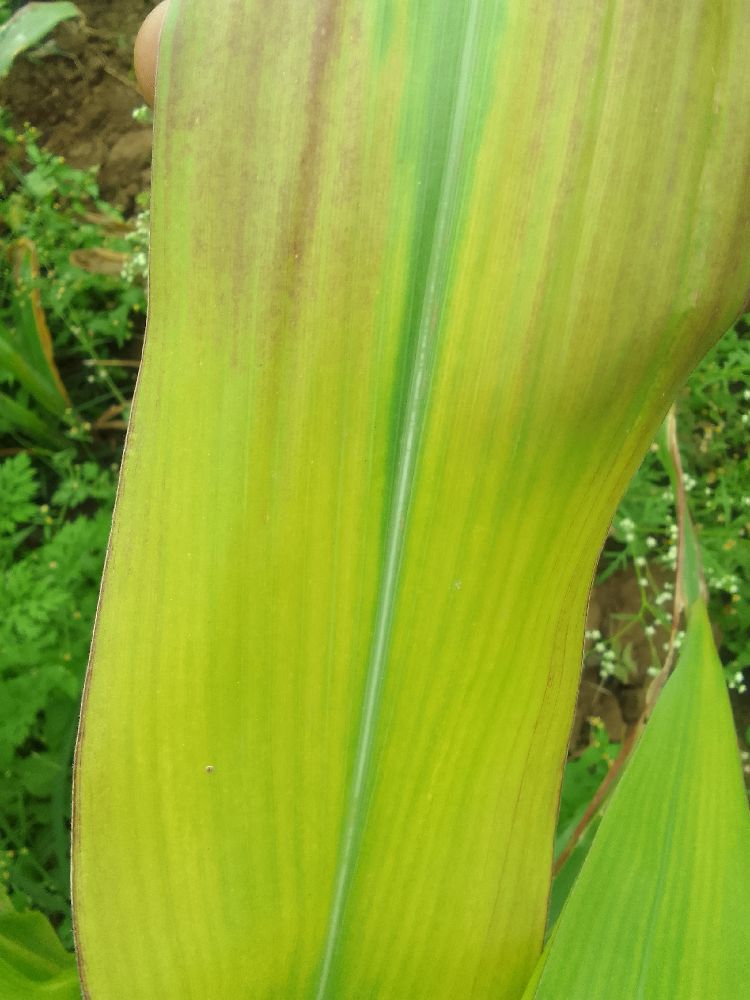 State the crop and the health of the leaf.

maize, maize lethal necrosis
